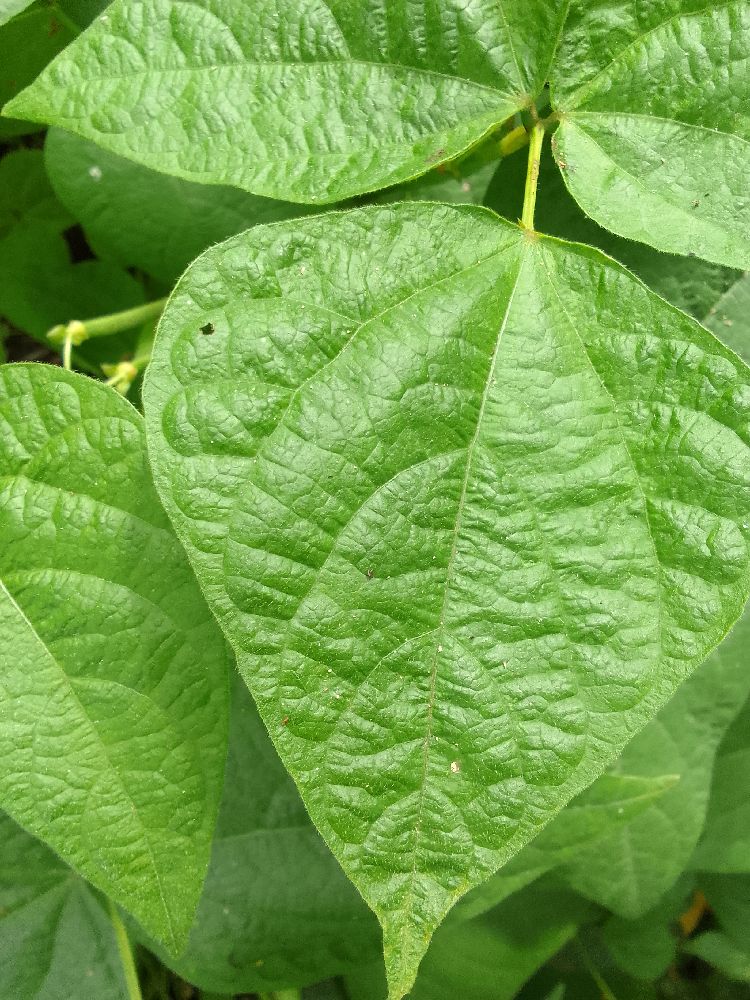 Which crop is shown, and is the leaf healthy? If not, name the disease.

common bean, healthy
